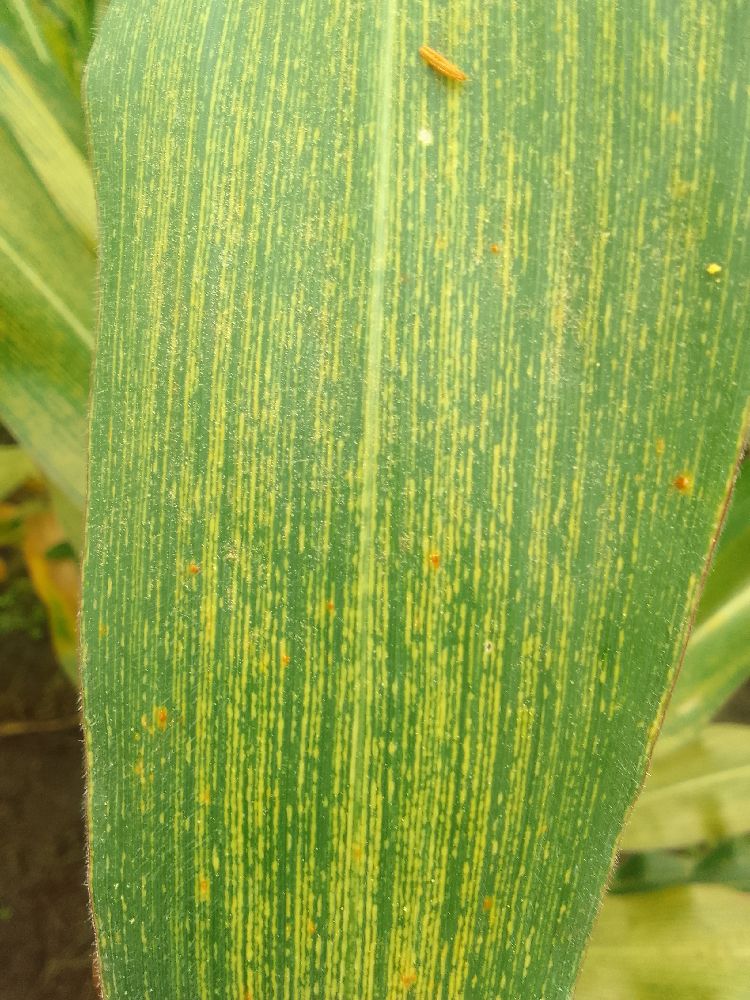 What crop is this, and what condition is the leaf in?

maize, maize streak virus
